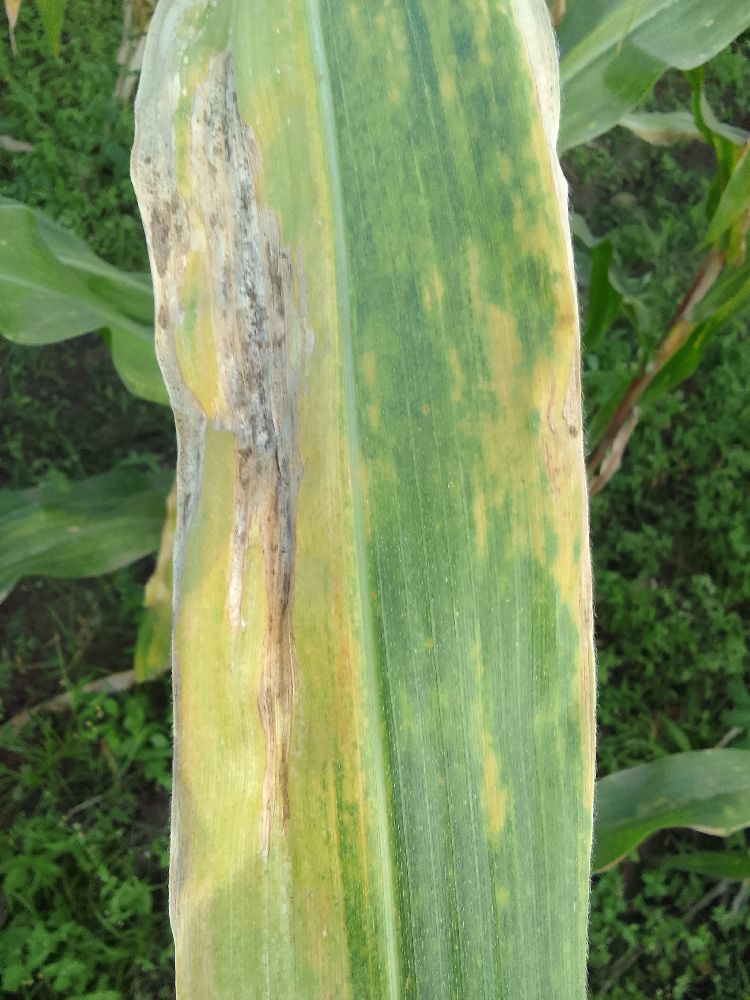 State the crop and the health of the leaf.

maize, maize lethal necrosis
